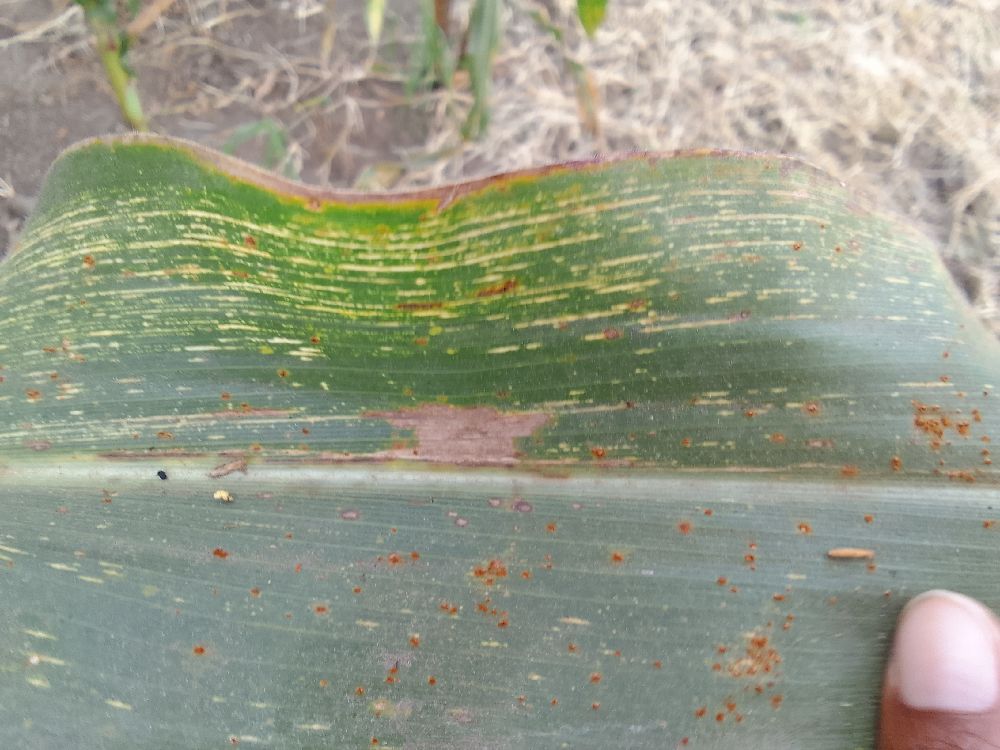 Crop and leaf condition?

maize, maize streak virus
